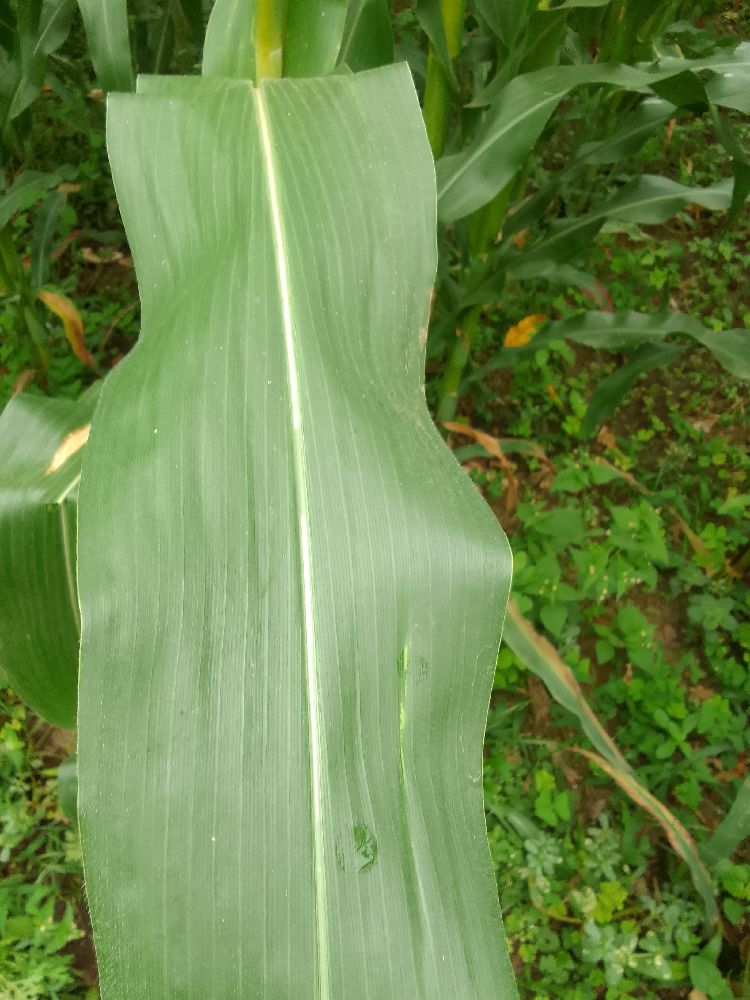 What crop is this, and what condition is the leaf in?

maize, healthy
